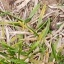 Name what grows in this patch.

grass
